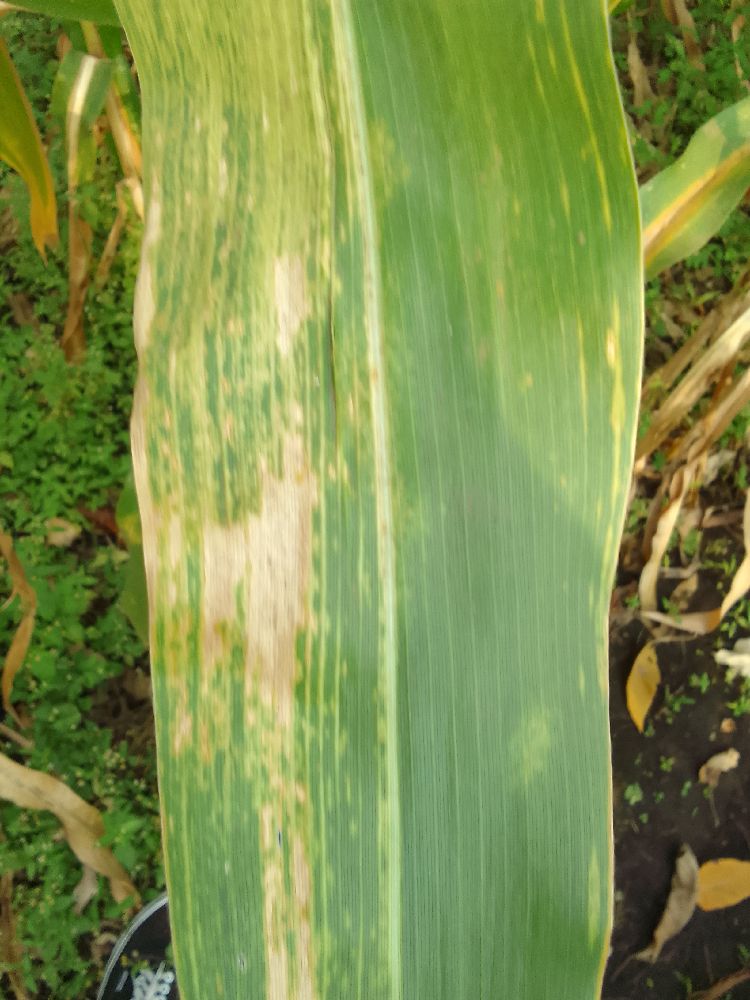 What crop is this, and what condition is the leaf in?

maize, maize lethal necrosis
